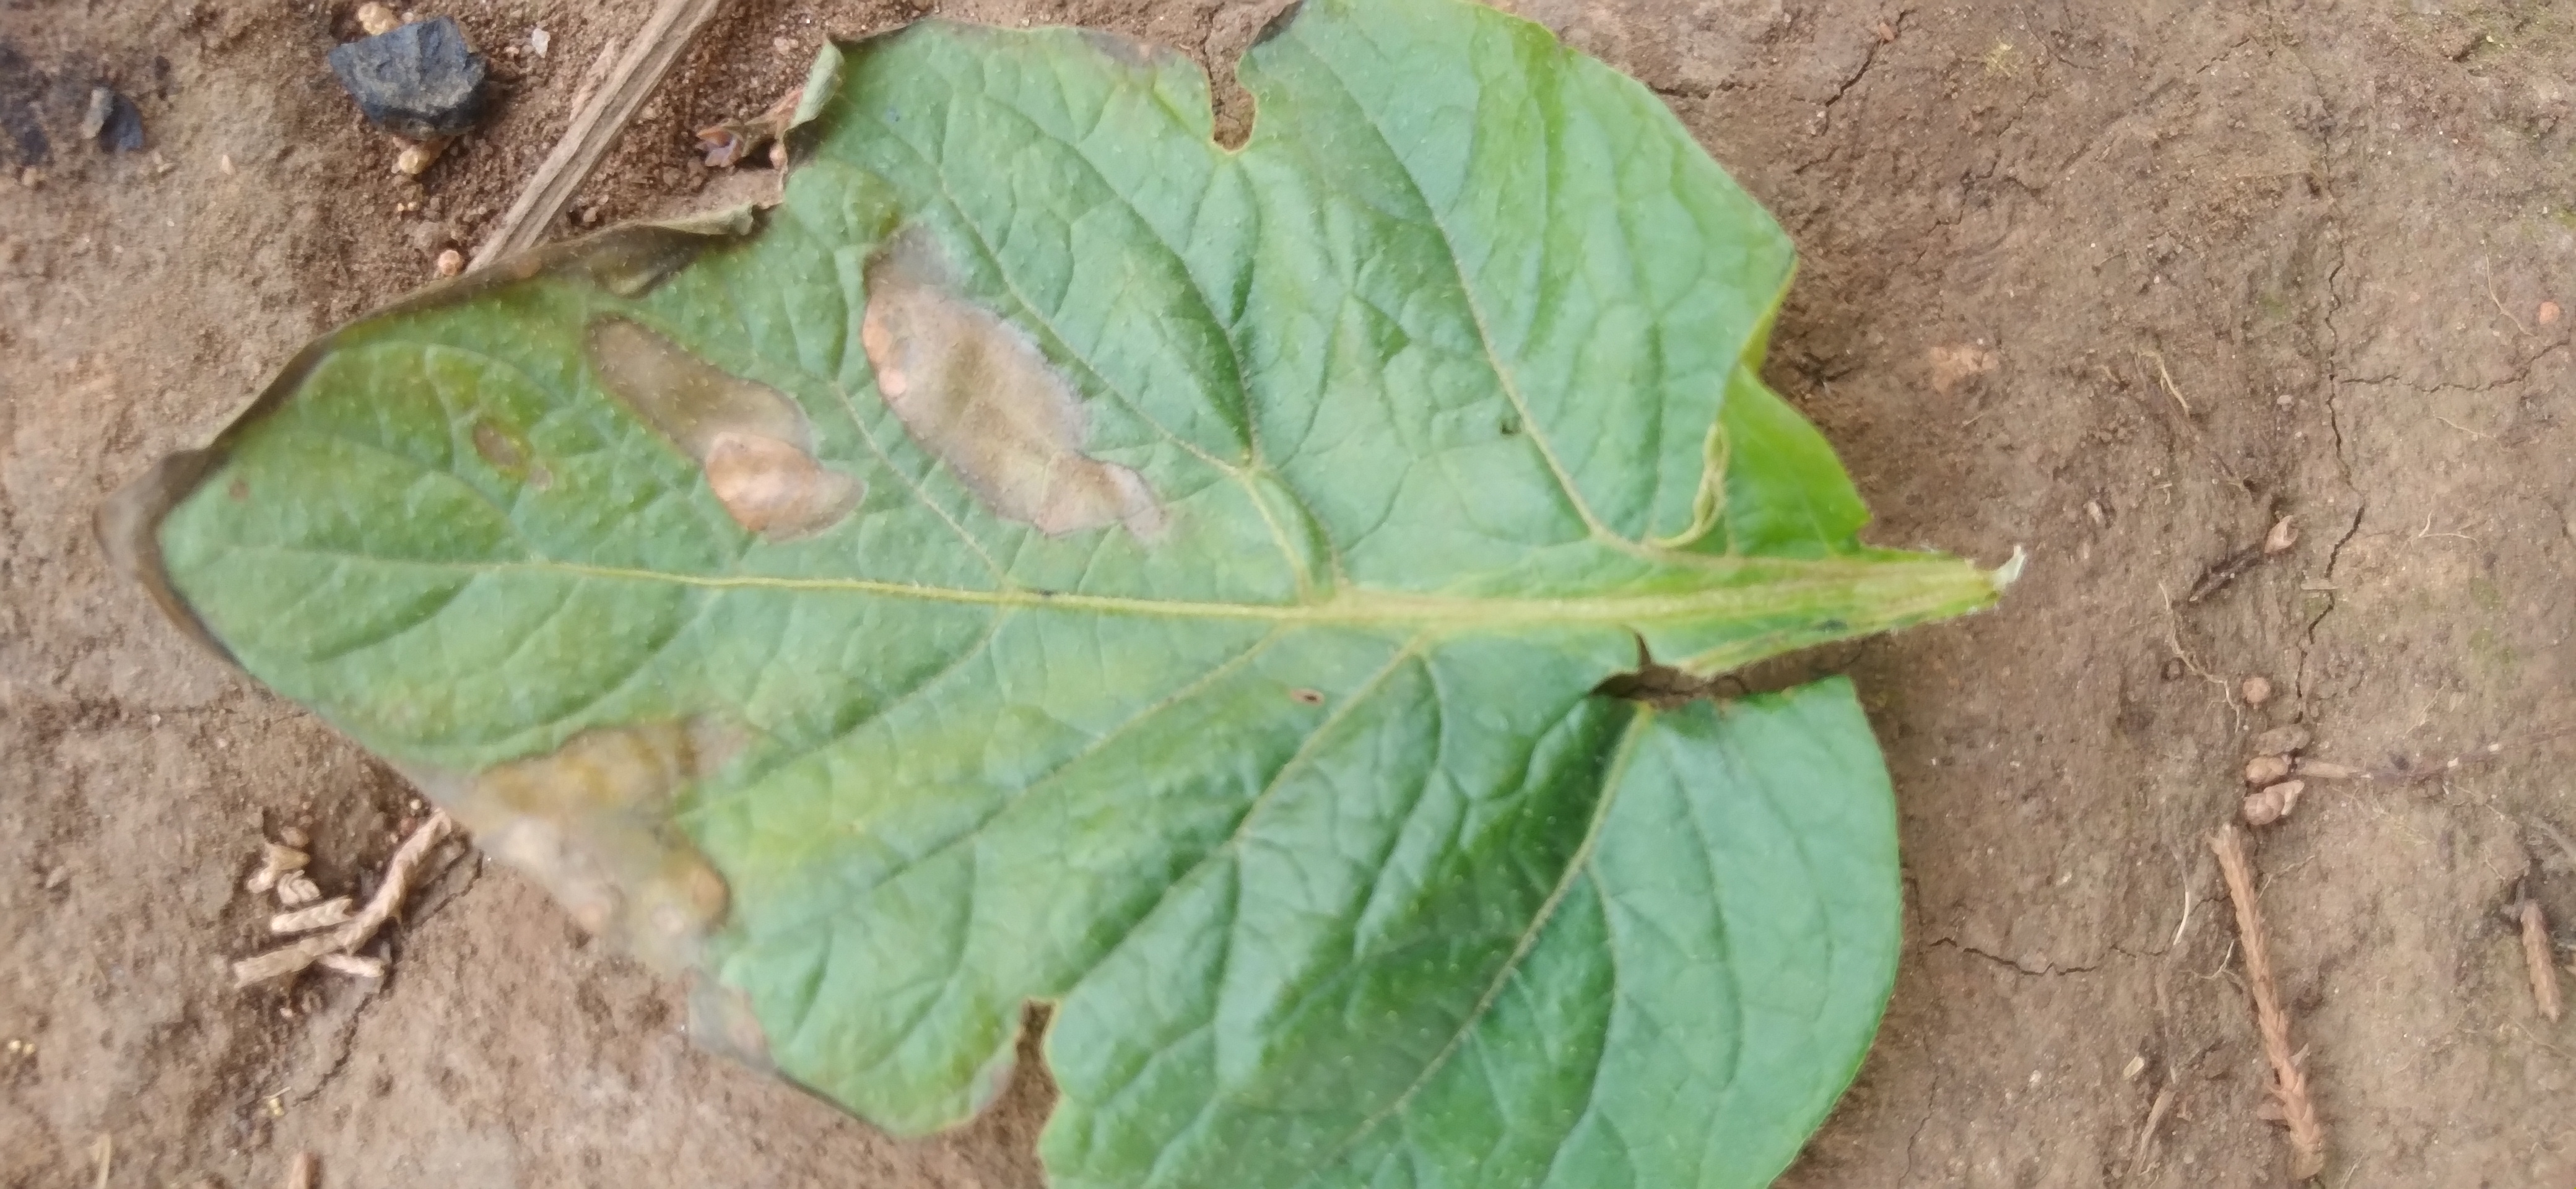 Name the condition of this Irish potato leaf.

early blight
